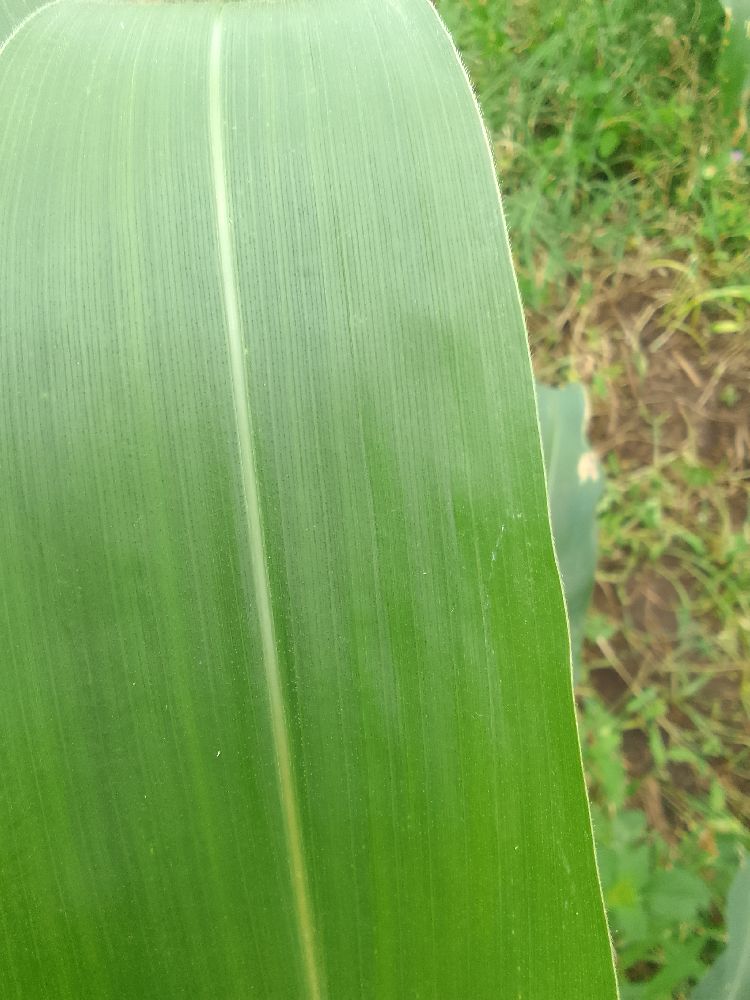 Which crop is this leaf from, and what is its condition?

maize, healthy
